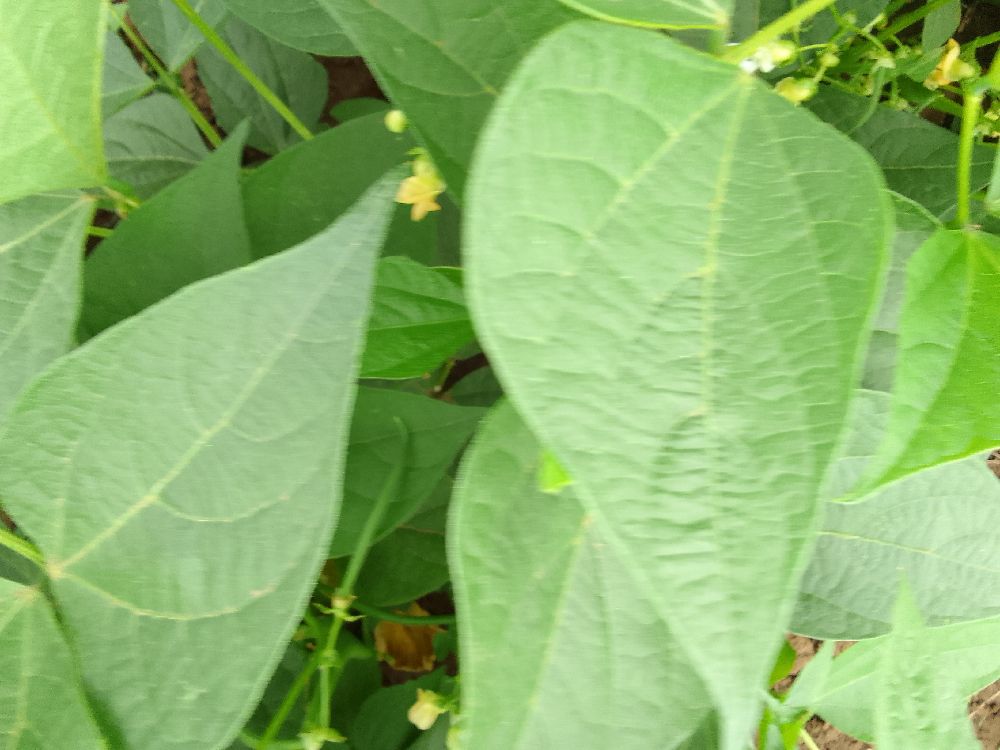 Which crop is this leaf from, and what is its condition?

common bean, healthy
